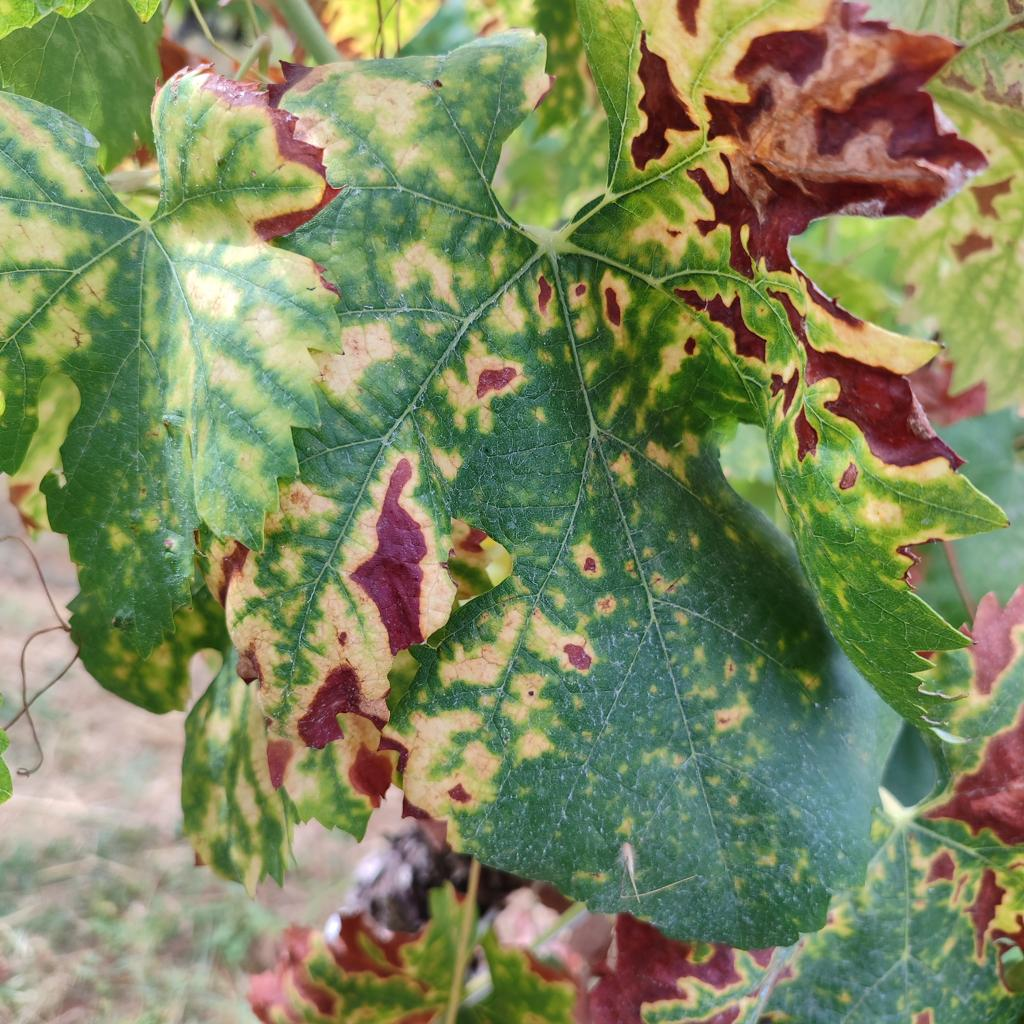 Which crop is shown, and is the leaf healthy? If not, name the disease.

grapevine, esca complex
